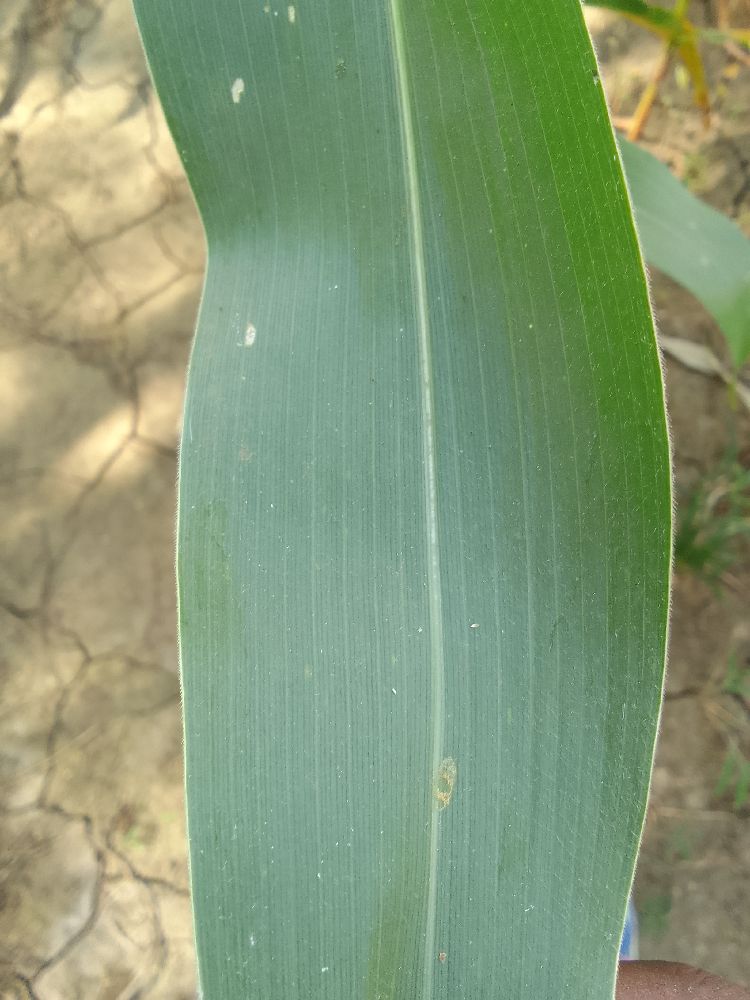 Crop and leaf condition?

maize, healthy
